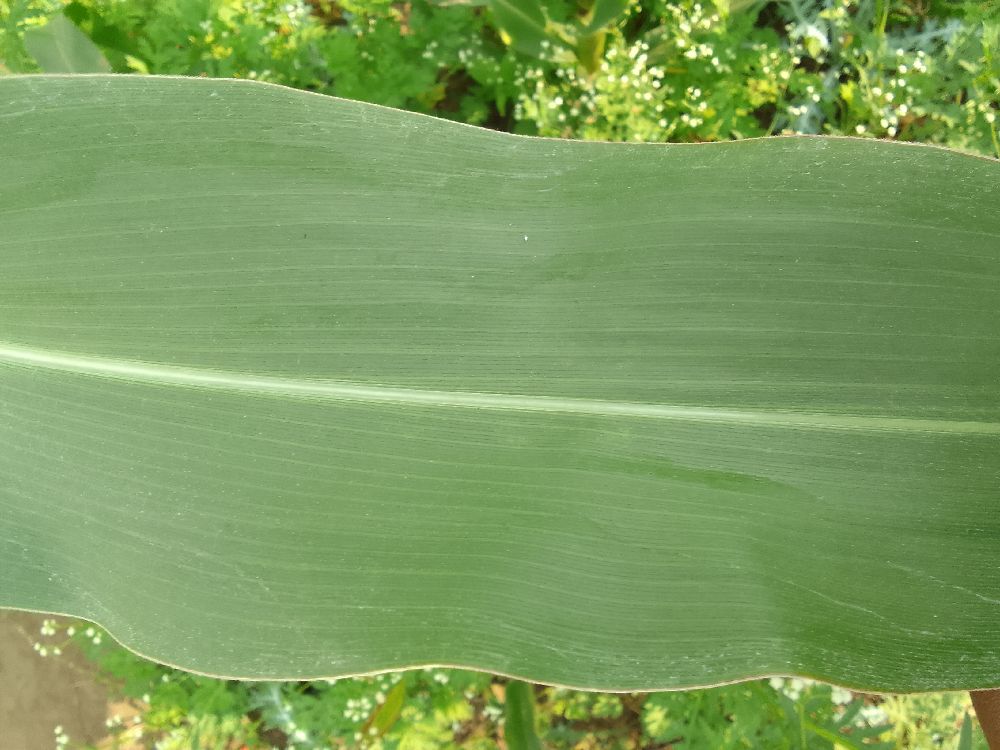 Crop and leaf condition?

maize, healthy
